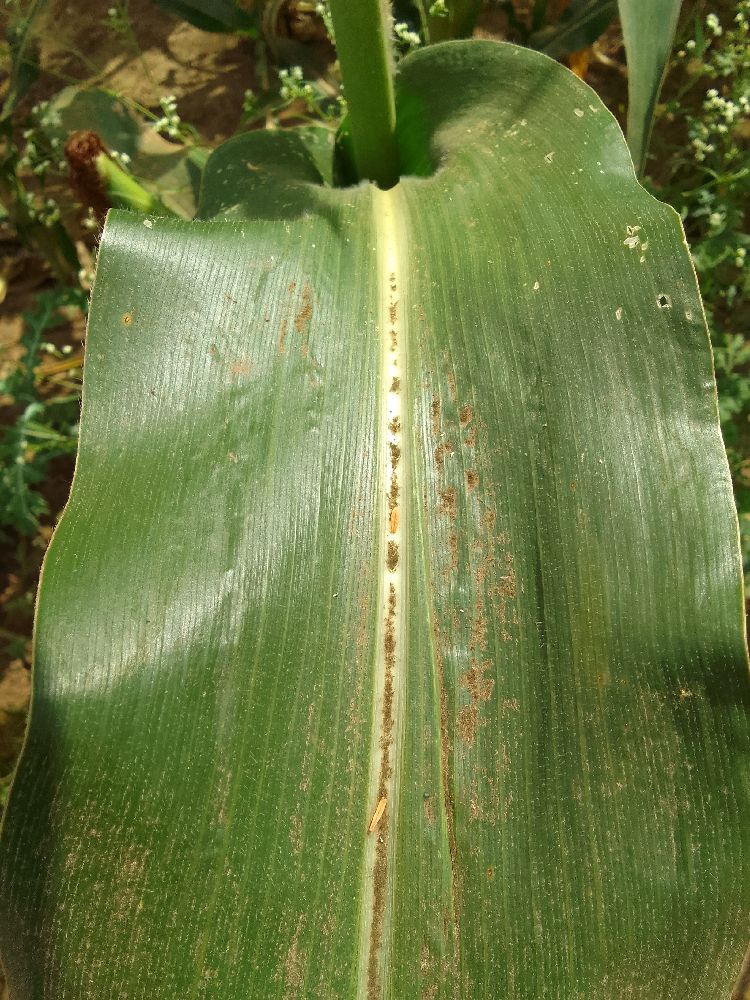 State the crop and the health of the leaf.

maize, healthy
